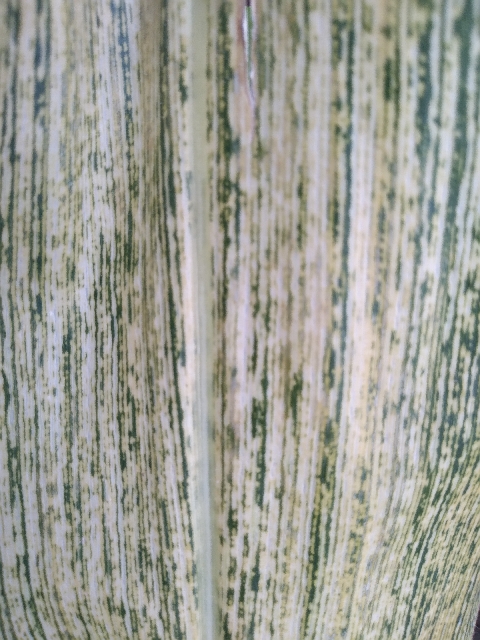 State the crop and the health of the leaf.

maize, maize streak virus
